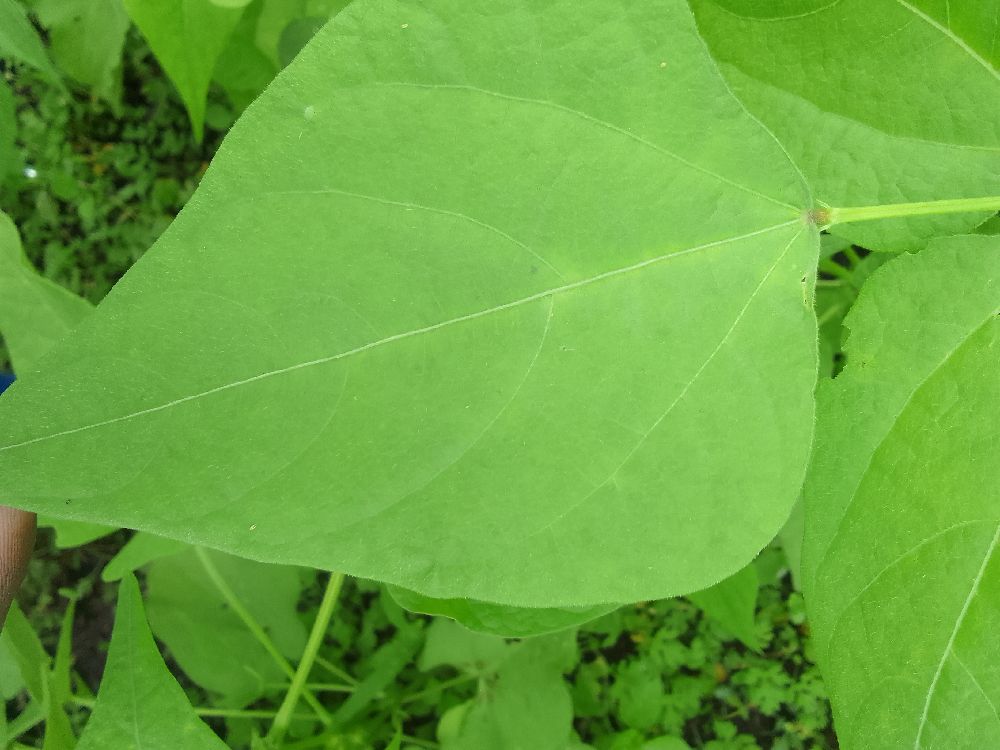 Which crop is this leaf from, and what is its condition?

common bean, healthy
